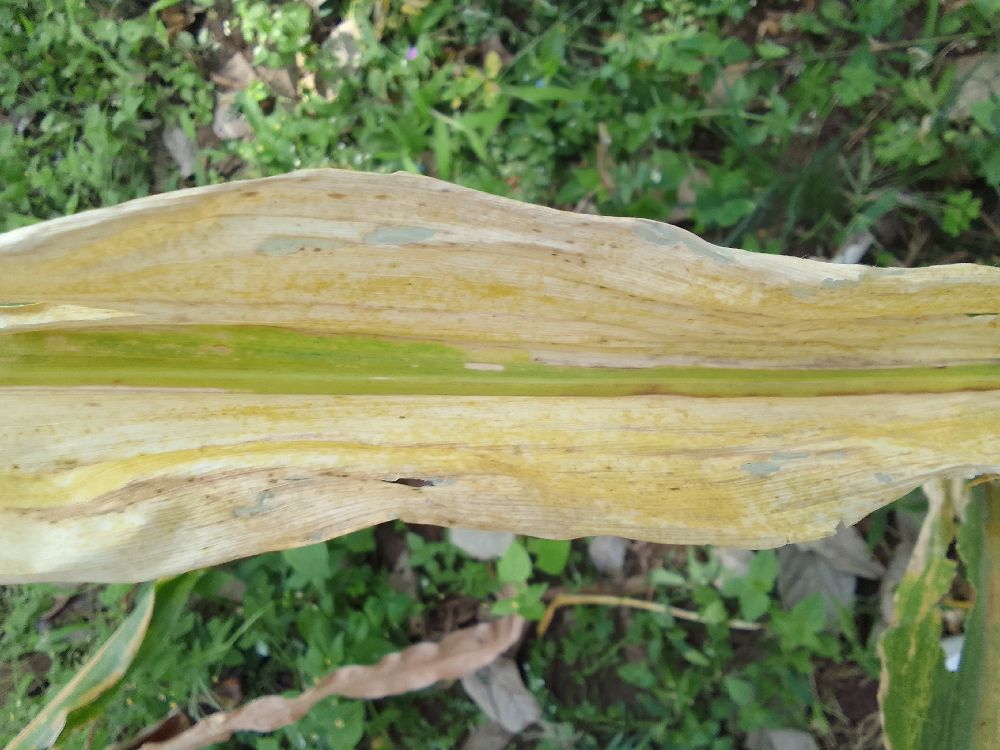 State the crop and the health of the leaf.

maize, maize lethal necrosis
